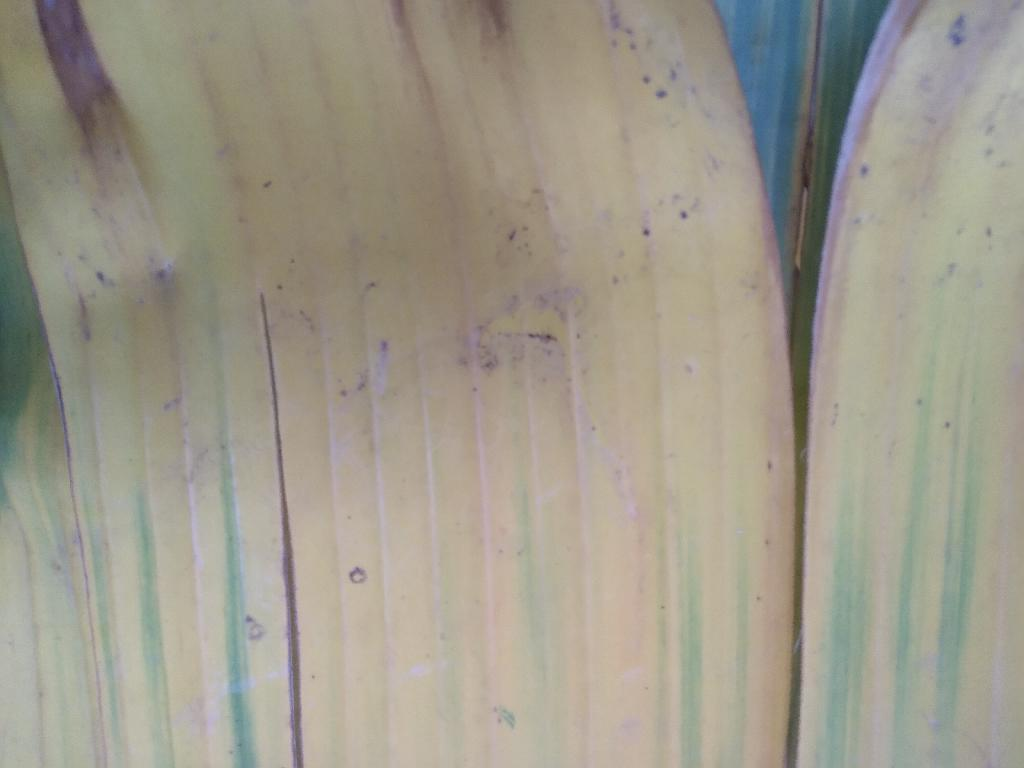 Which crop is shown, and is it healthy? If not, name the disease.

banana, fusarium wilt race 1
